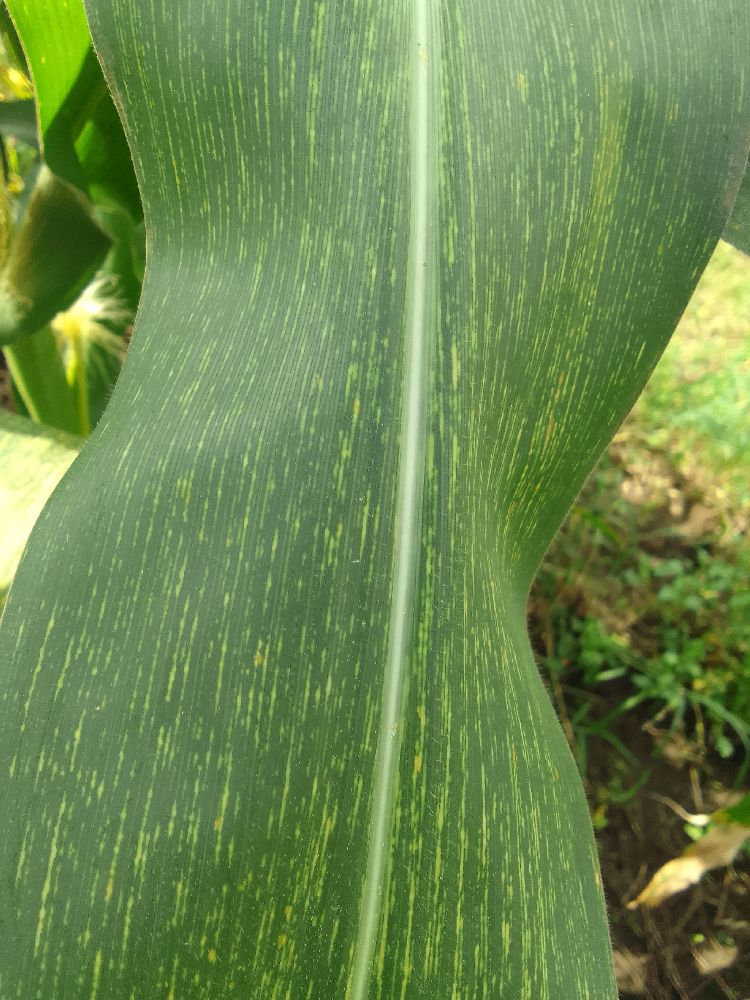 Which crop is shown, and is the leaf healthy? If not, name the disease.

maize, maize streak virus
